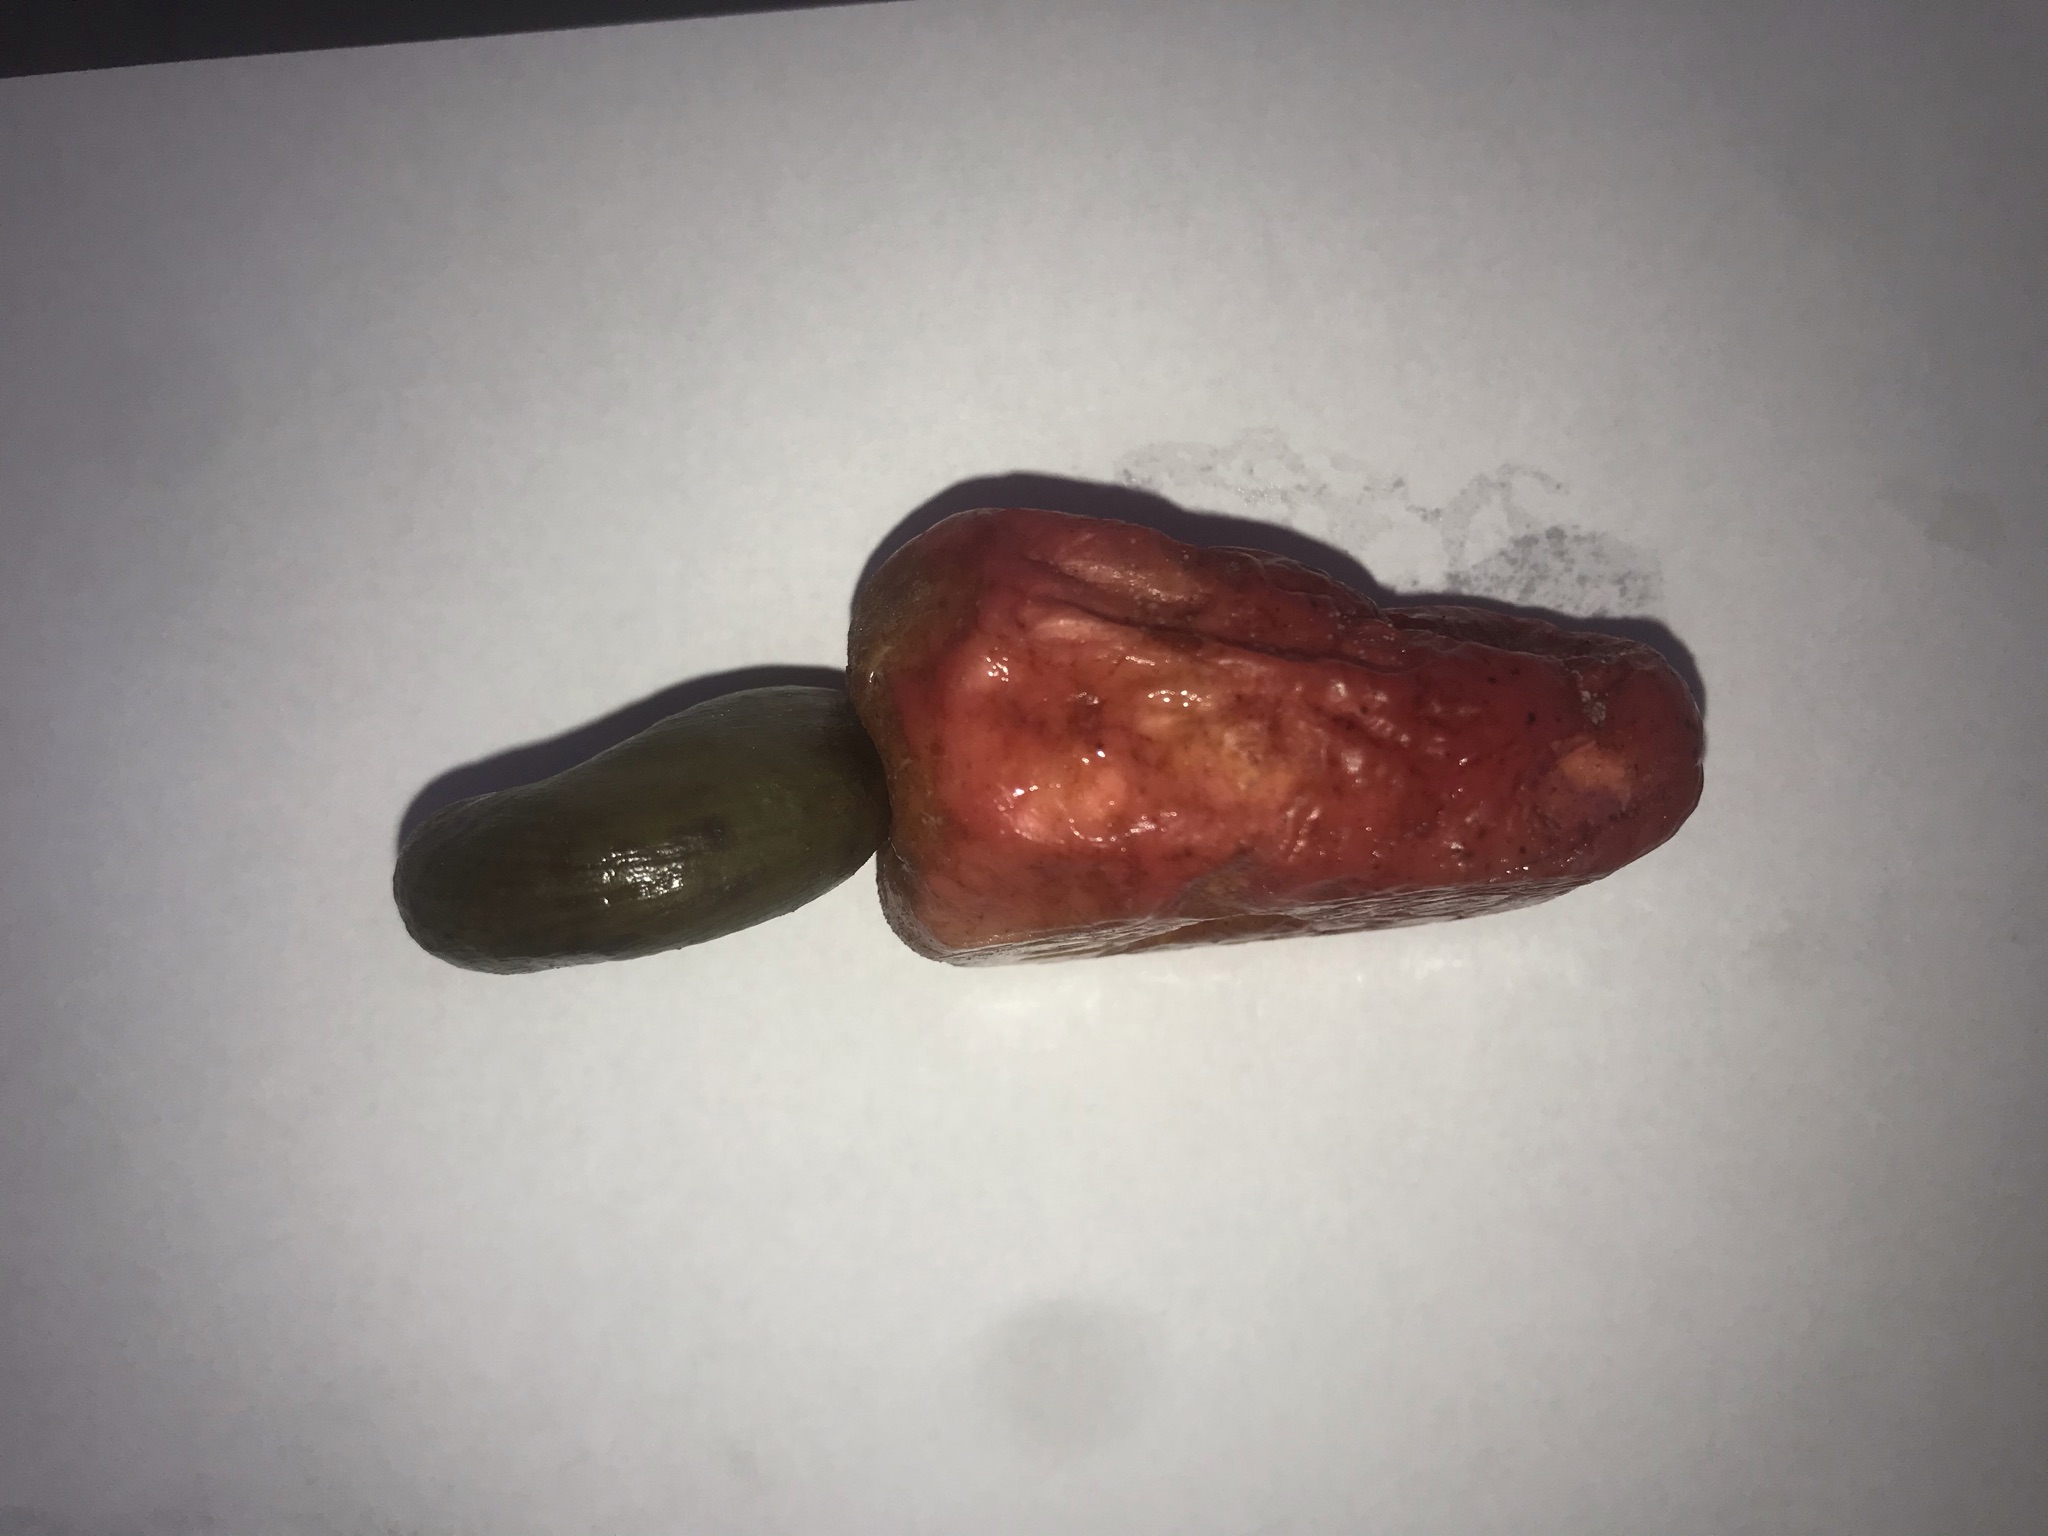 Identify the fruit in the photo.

caju vermelho
